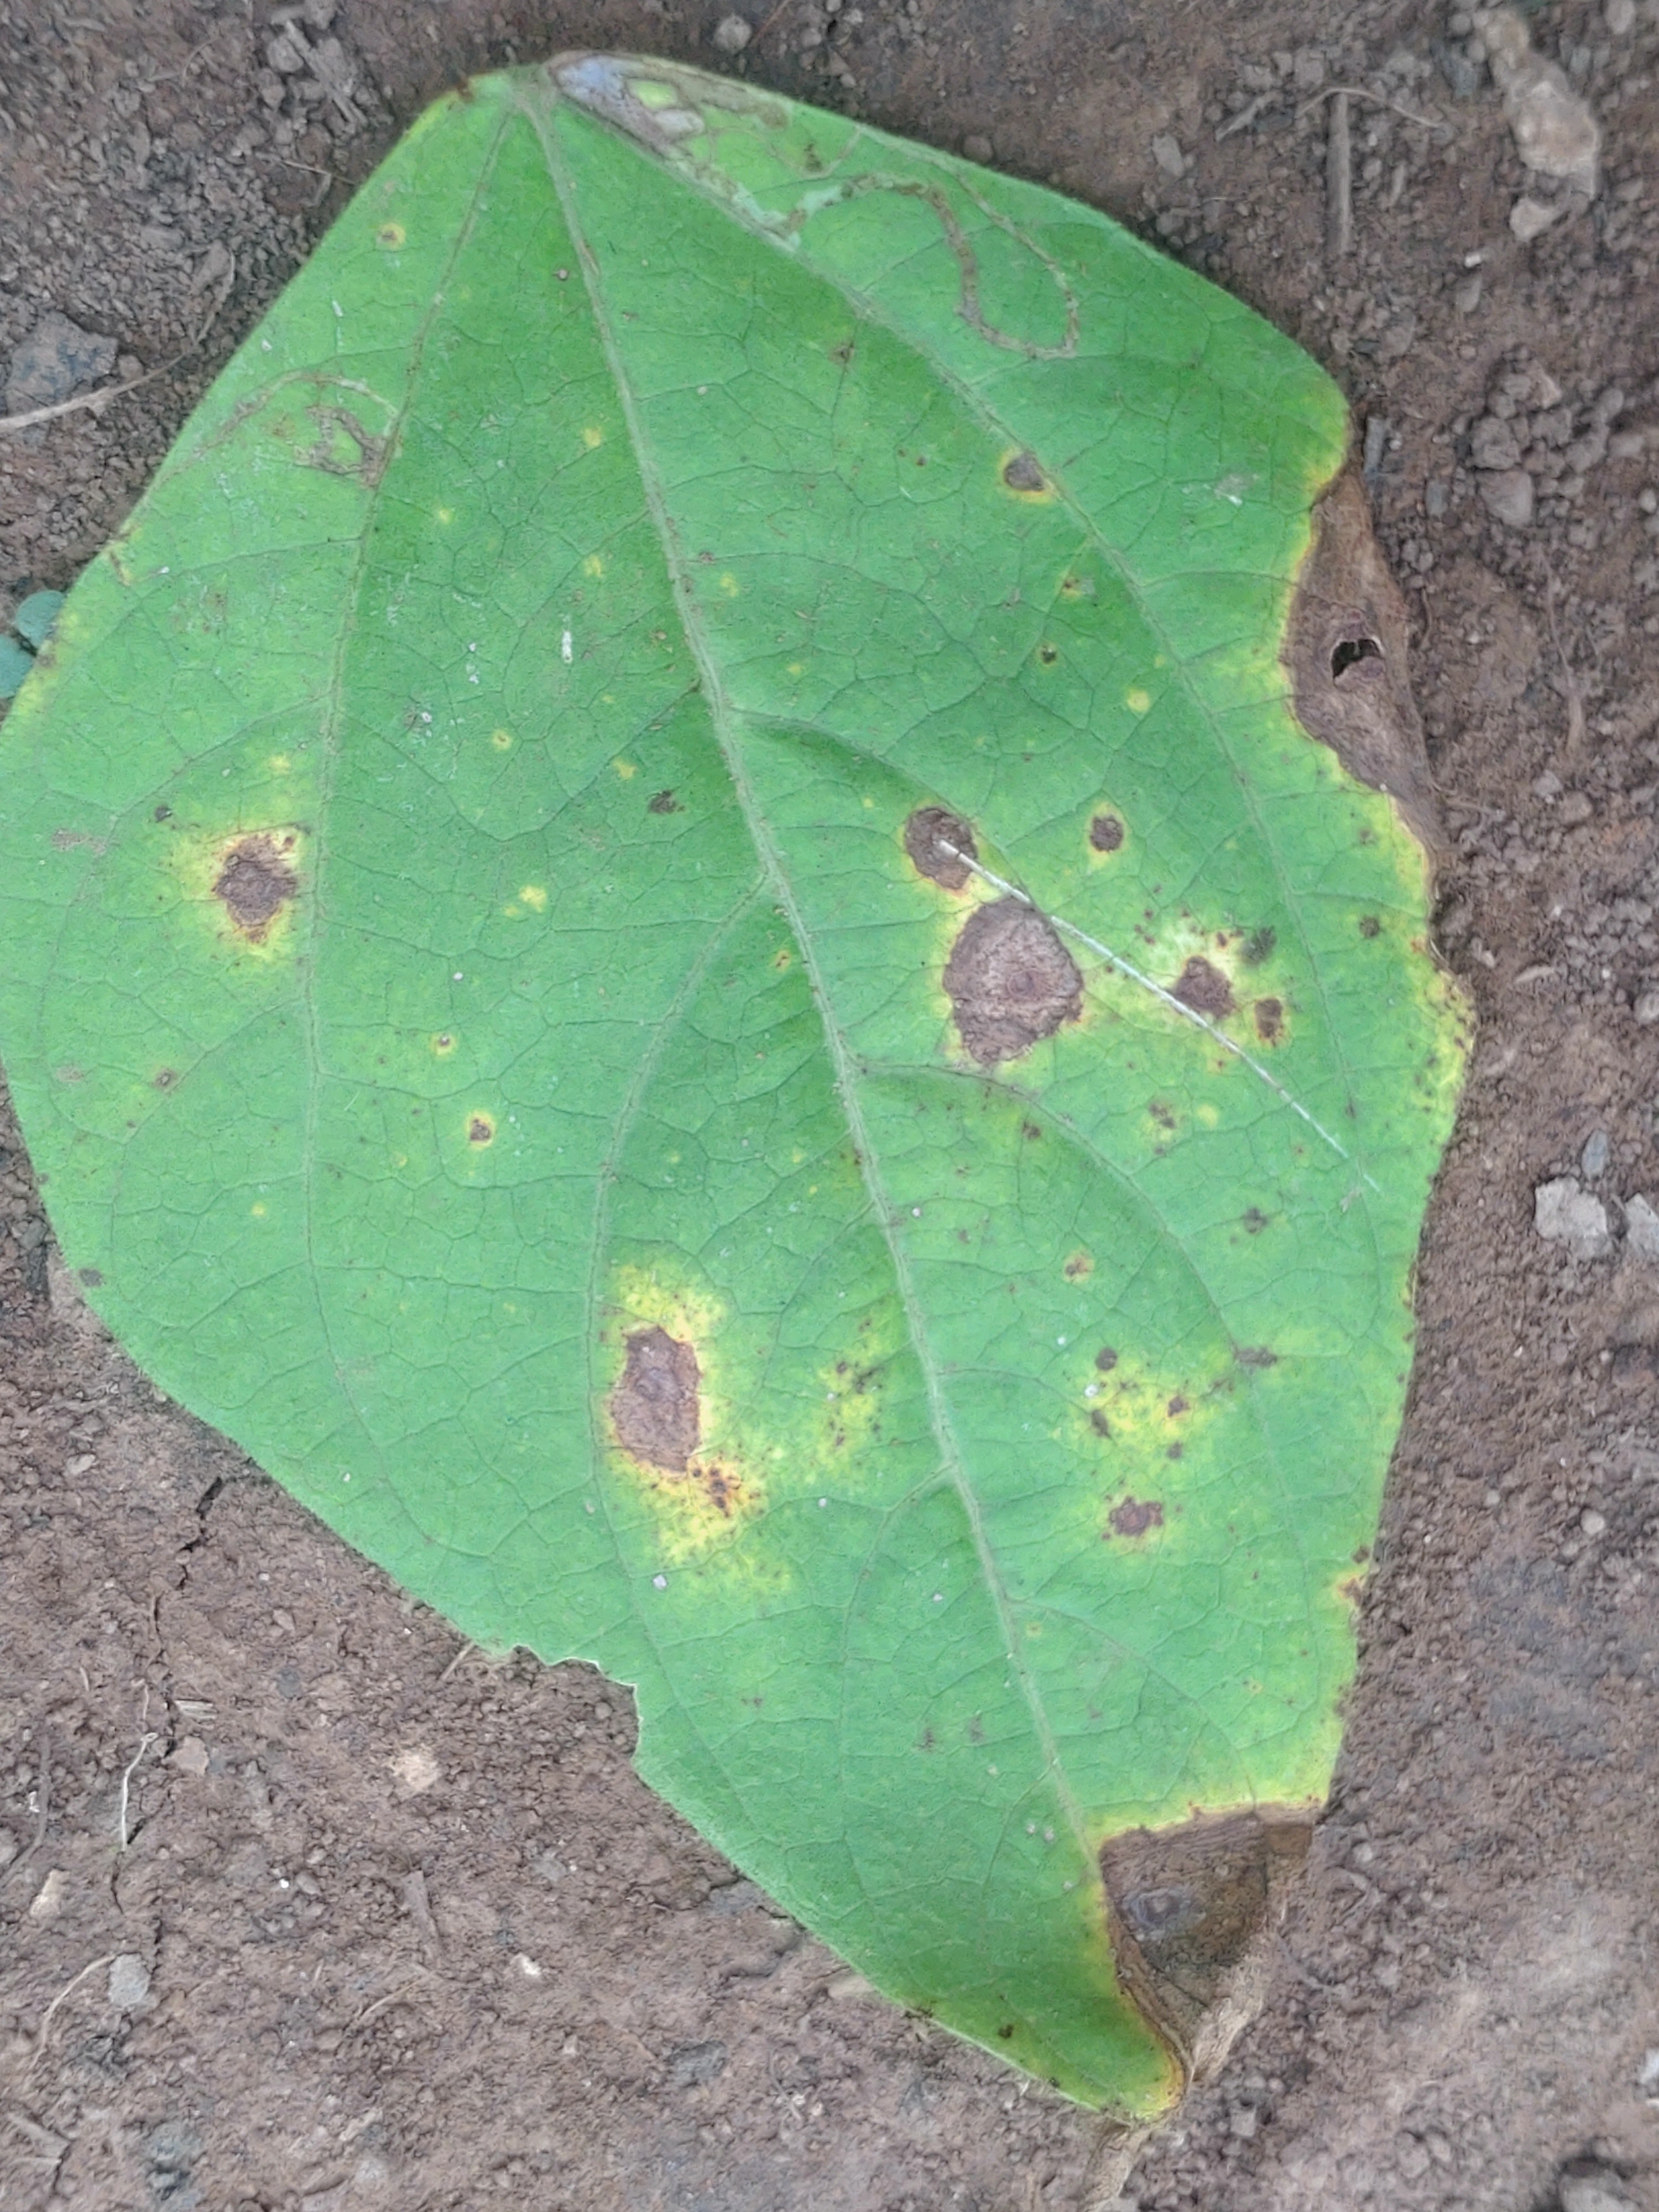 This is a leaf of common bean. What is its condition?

rust
